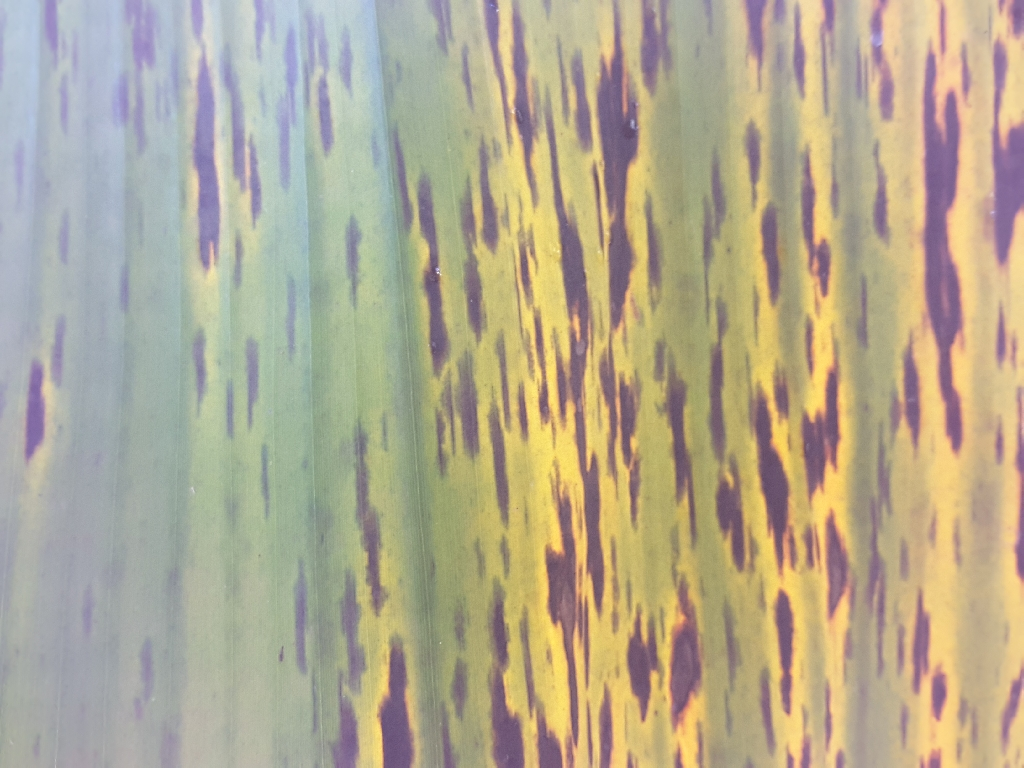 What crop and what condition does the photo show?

banana, black sigatoka
